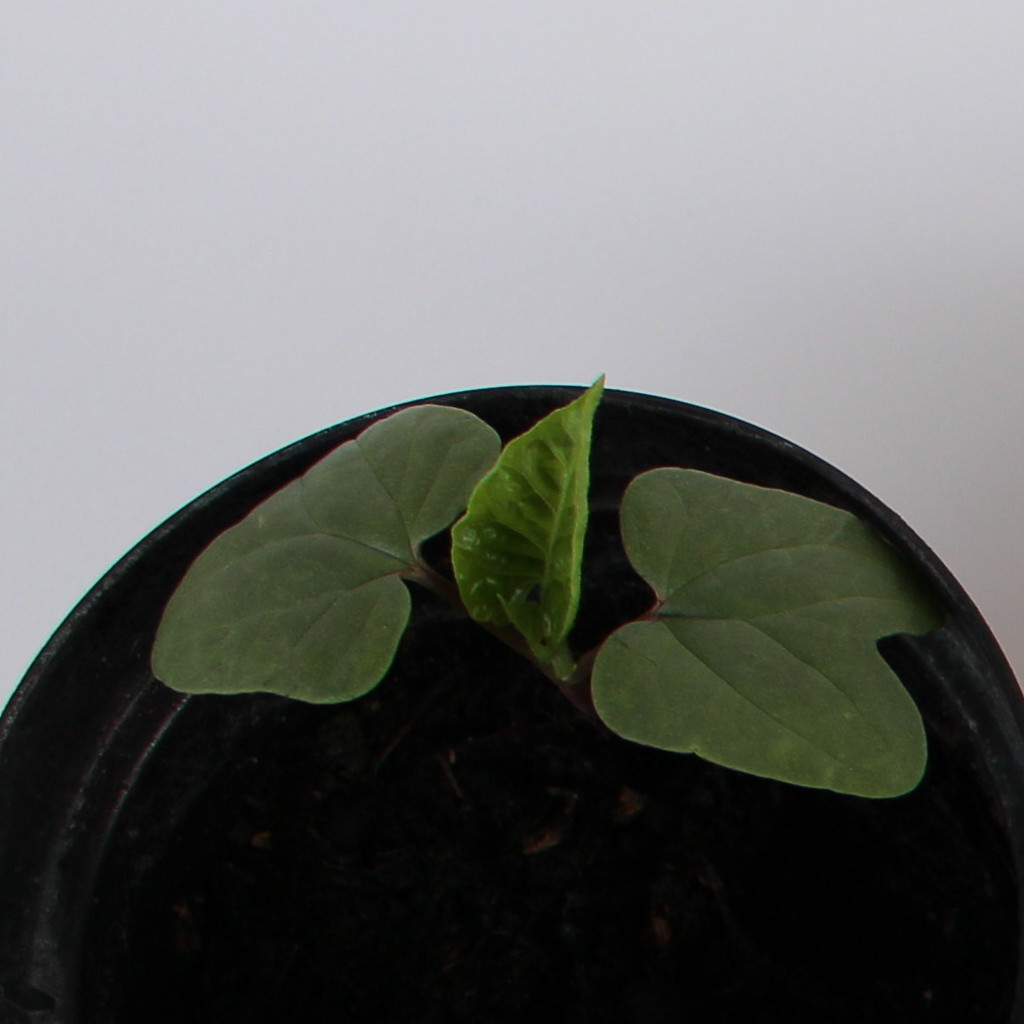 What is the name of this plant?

Convolvulus arvensis
